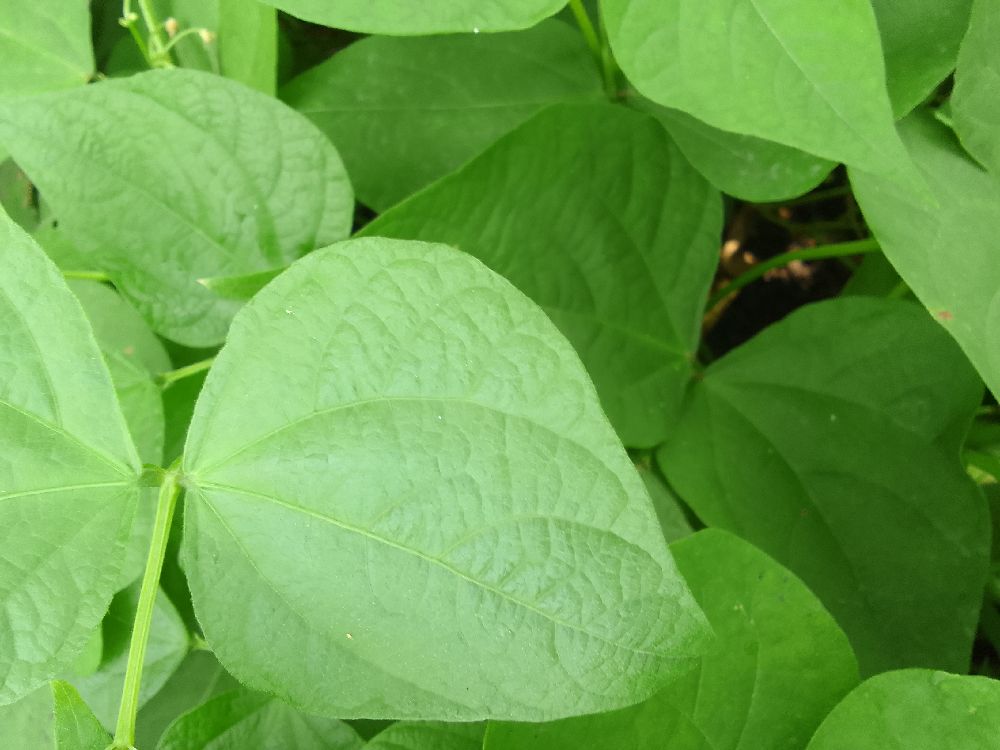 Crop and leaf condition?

common bean, healthy
